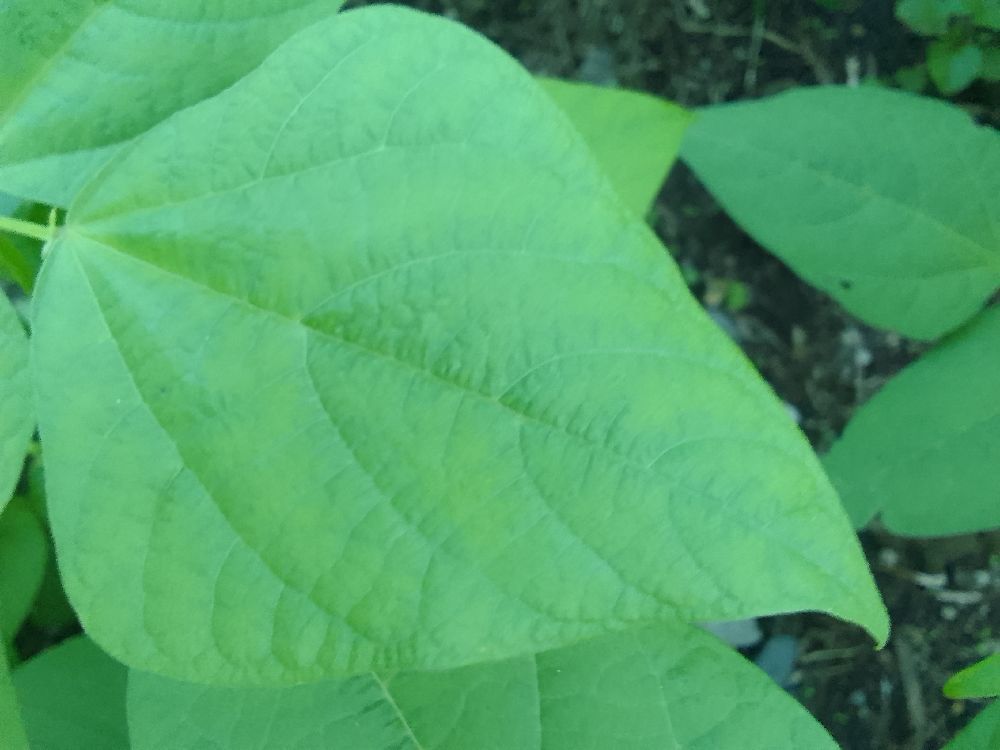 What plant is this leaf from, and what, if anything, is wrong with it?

common bean, healthy
